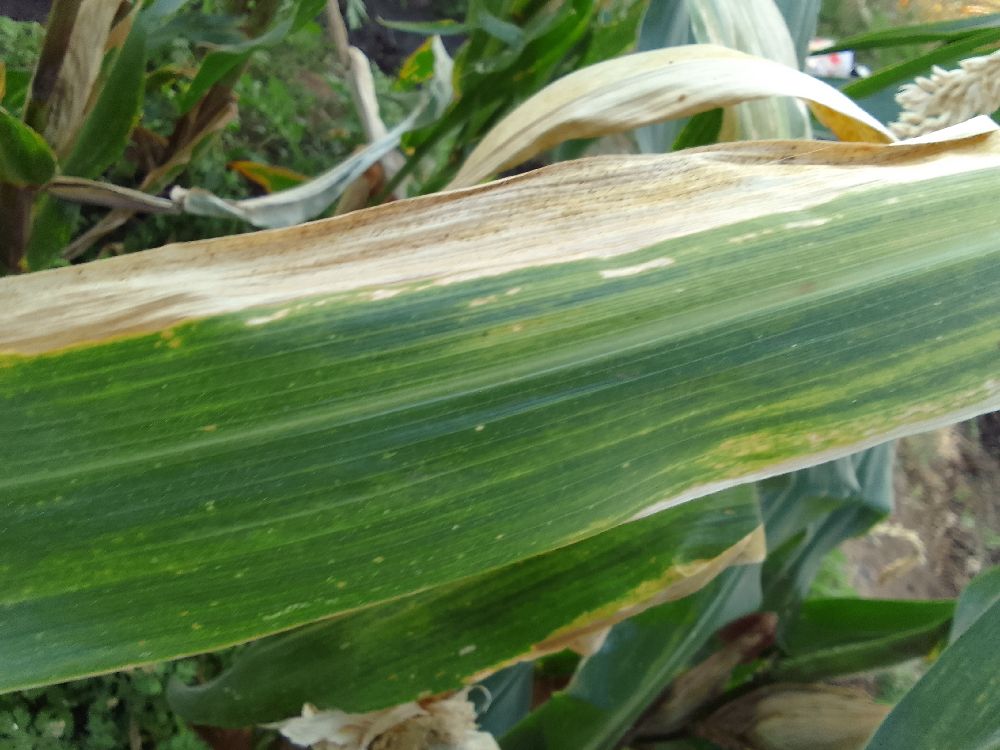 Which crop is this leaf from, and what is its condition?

maize, maize lethal necrosis
